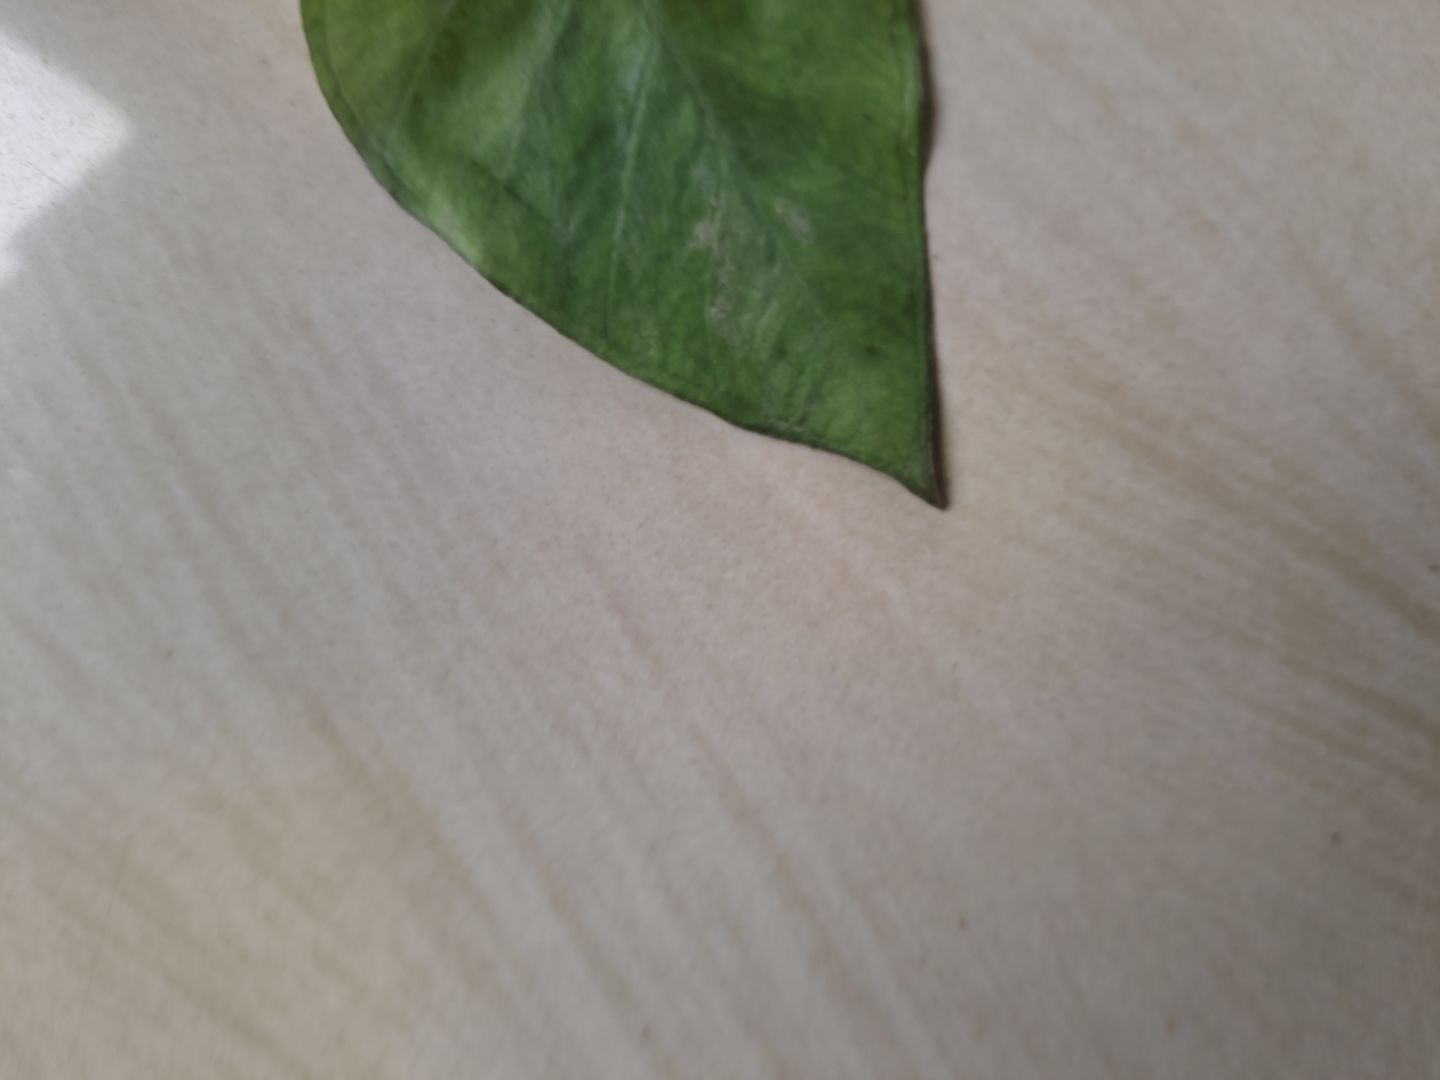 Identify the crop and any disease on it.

taro, leaf blight
